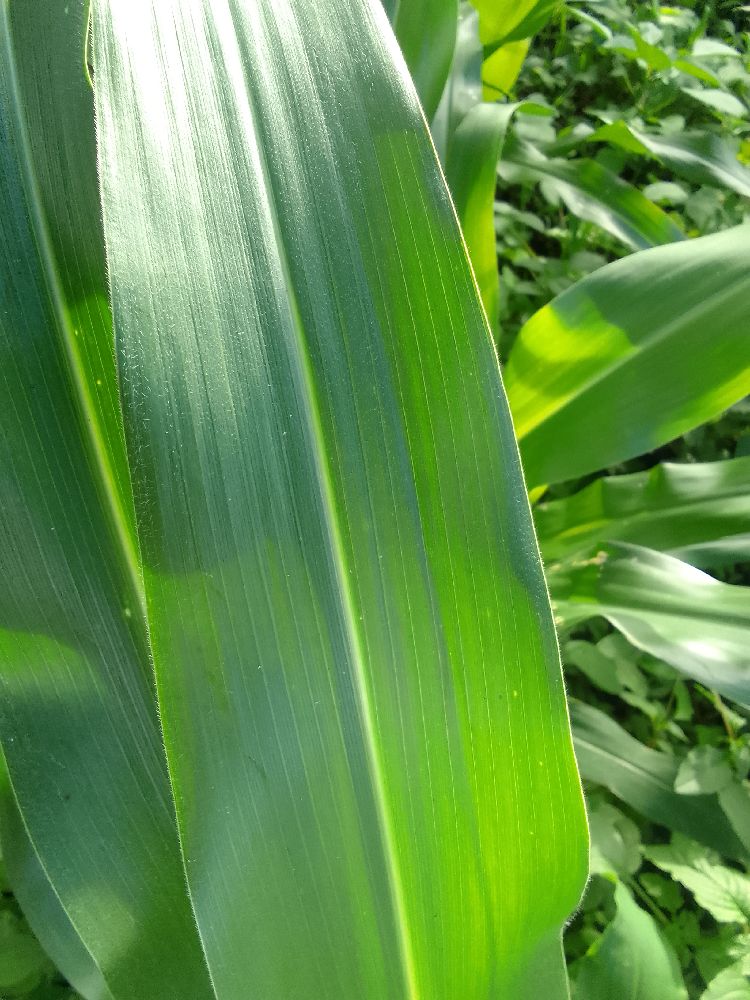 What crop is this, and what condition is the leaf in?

maize, healthy
